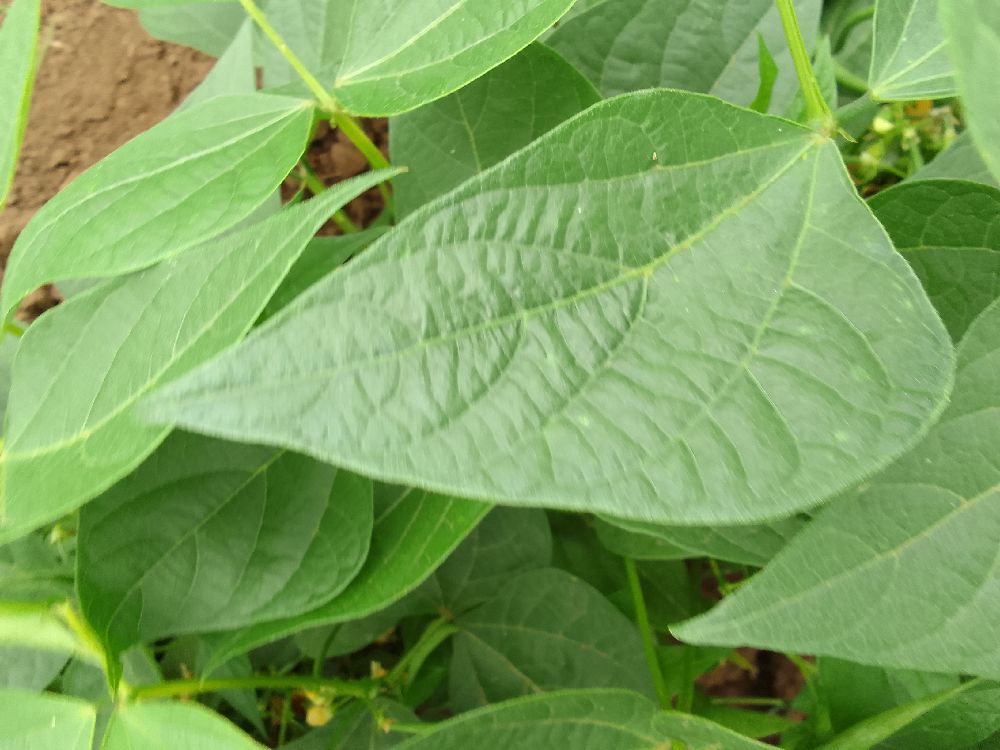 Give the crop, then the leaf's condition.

common bean, healthy
